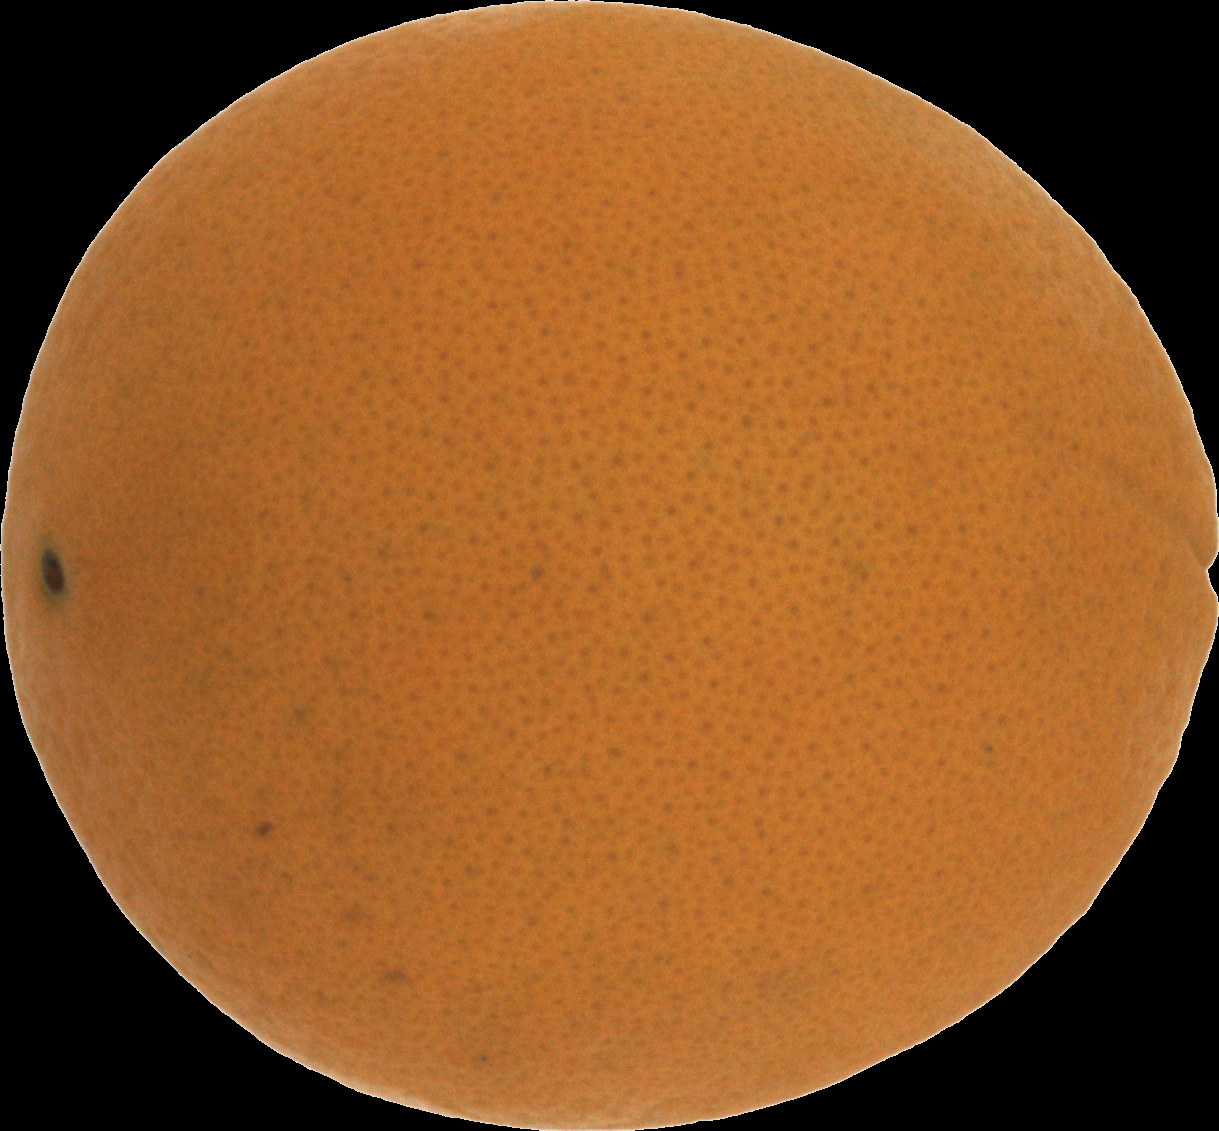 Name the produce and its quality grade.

orange, good
